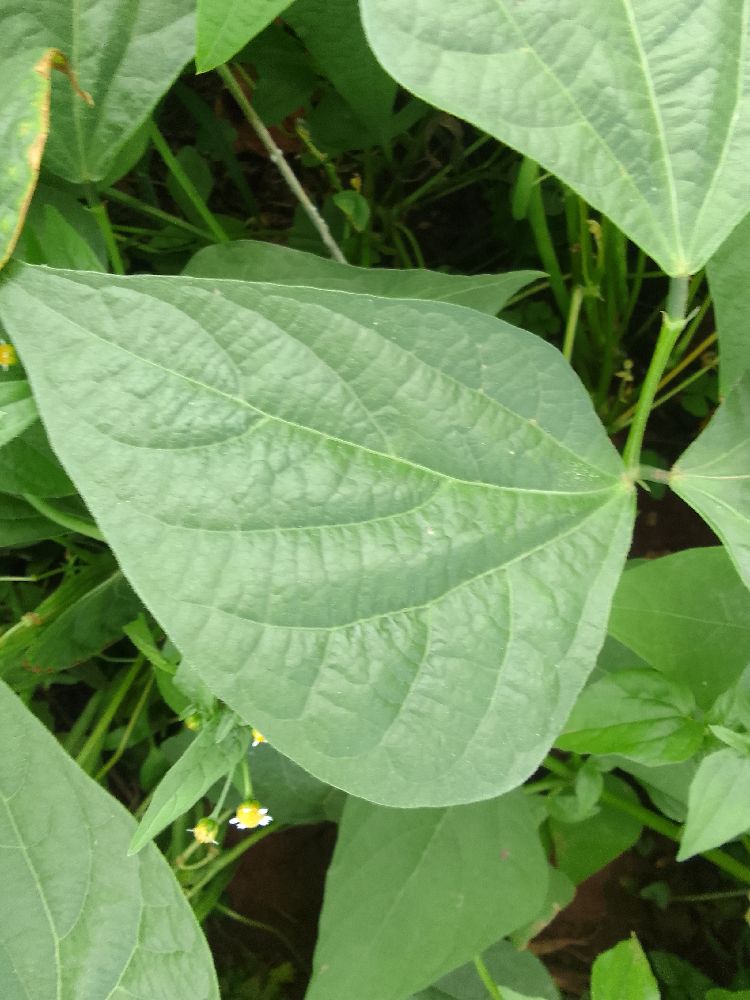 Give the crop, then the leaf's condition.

common bean, healthy
